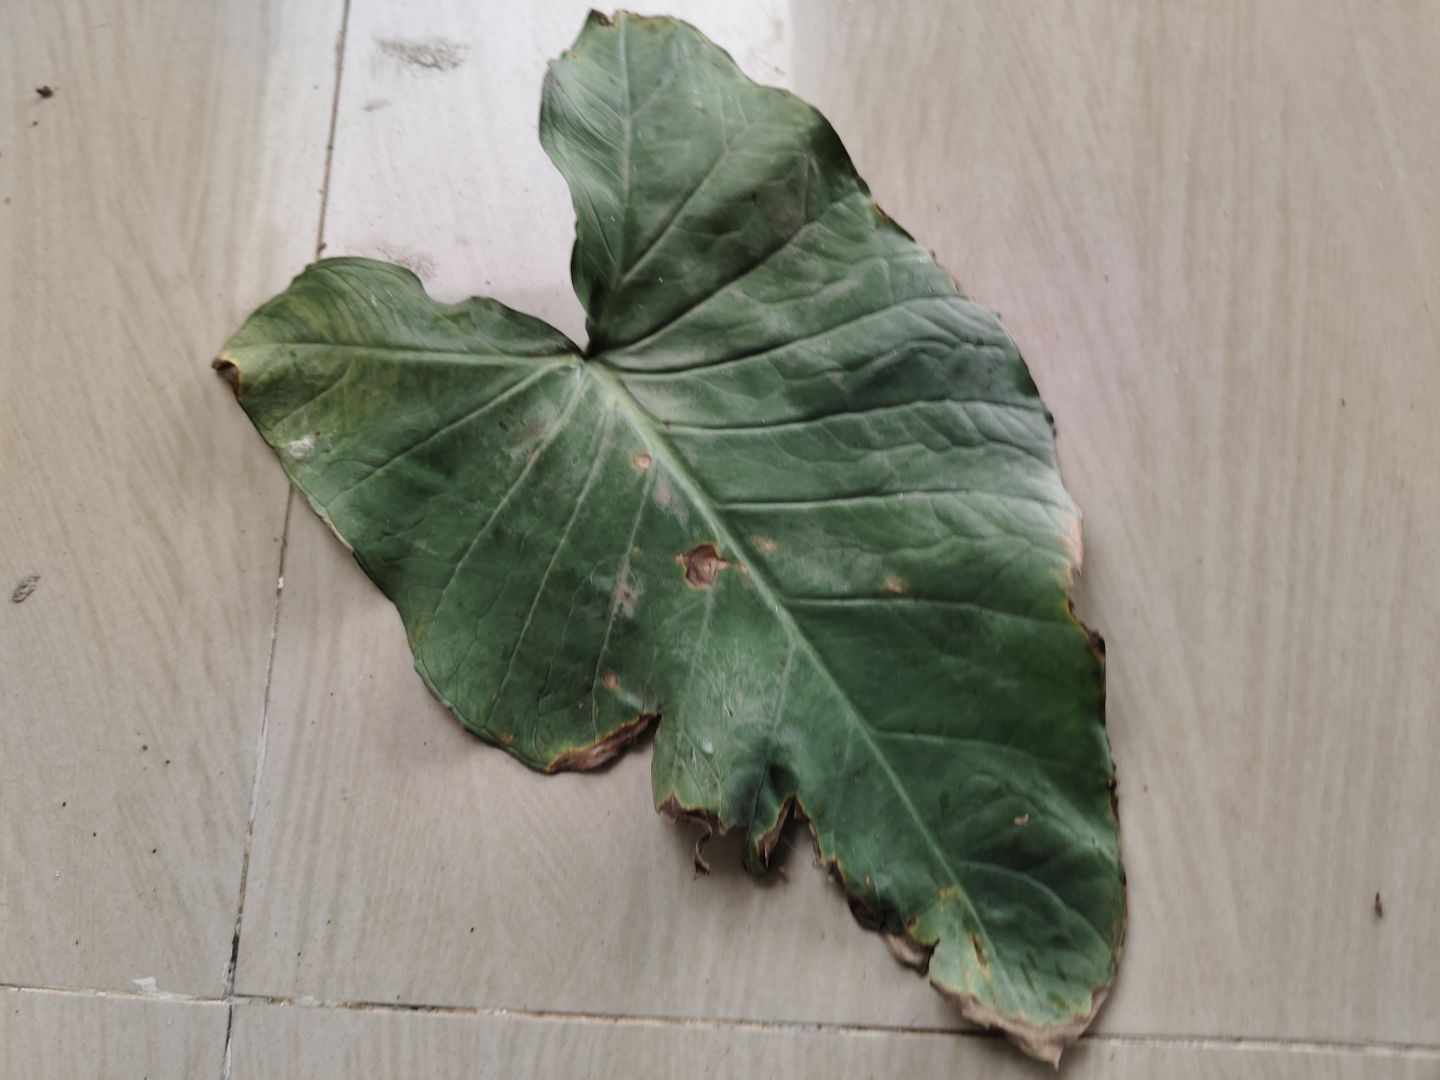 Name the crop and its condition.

taro, leaf blight
